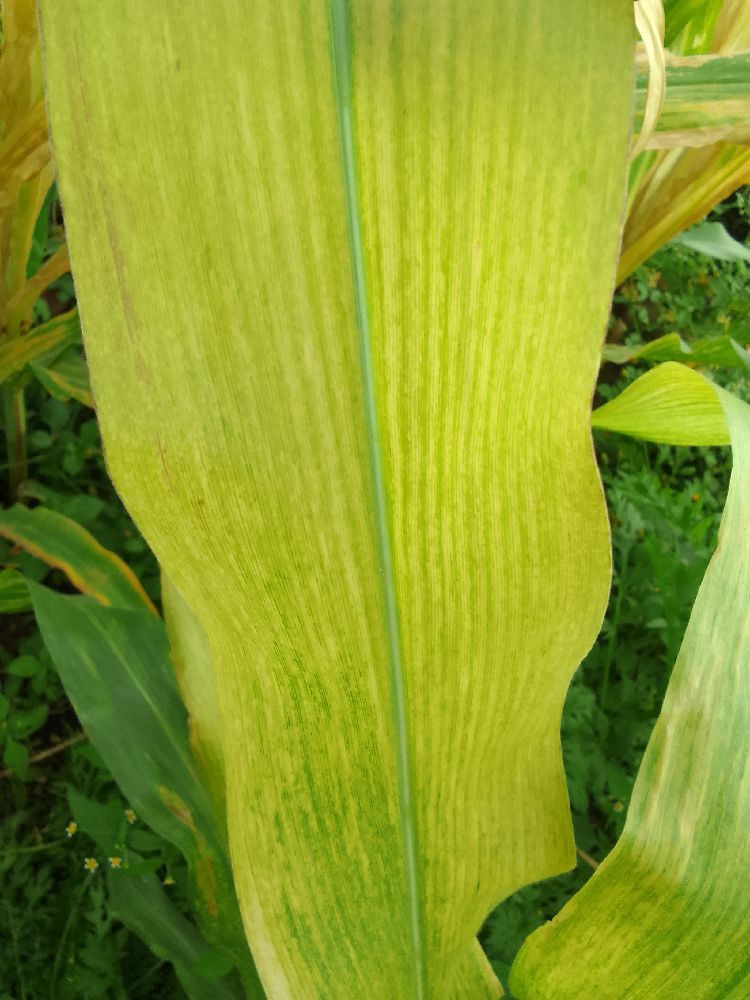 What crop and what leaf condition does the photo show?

maize, maize lethal necrosis
